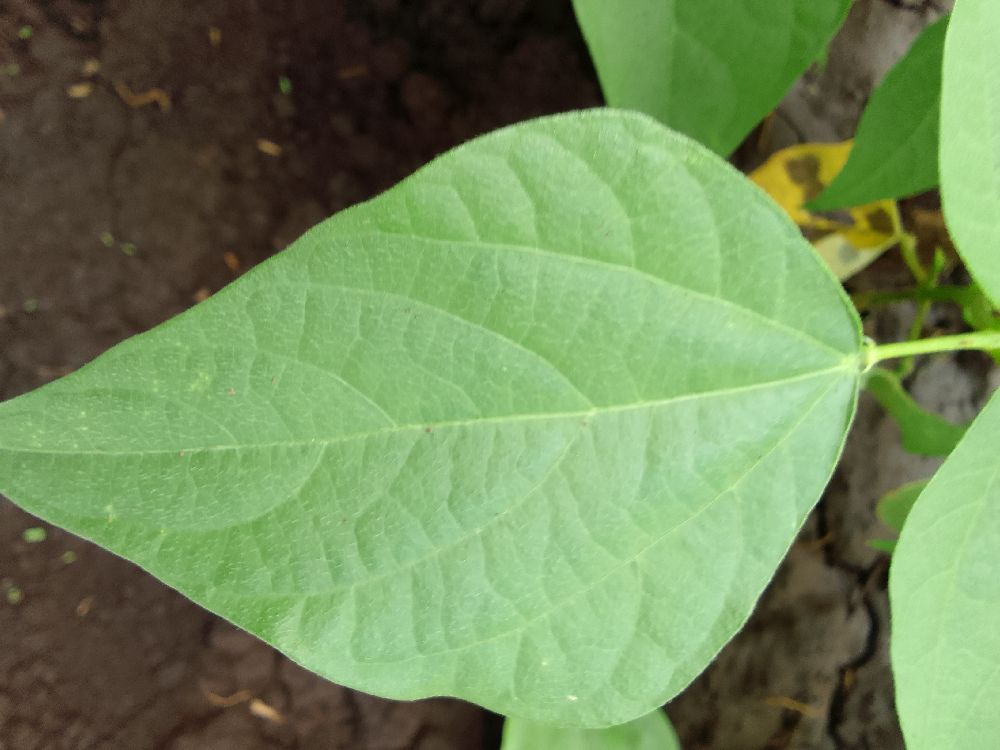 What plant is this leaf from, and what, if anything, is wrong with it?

common bean, healthy
